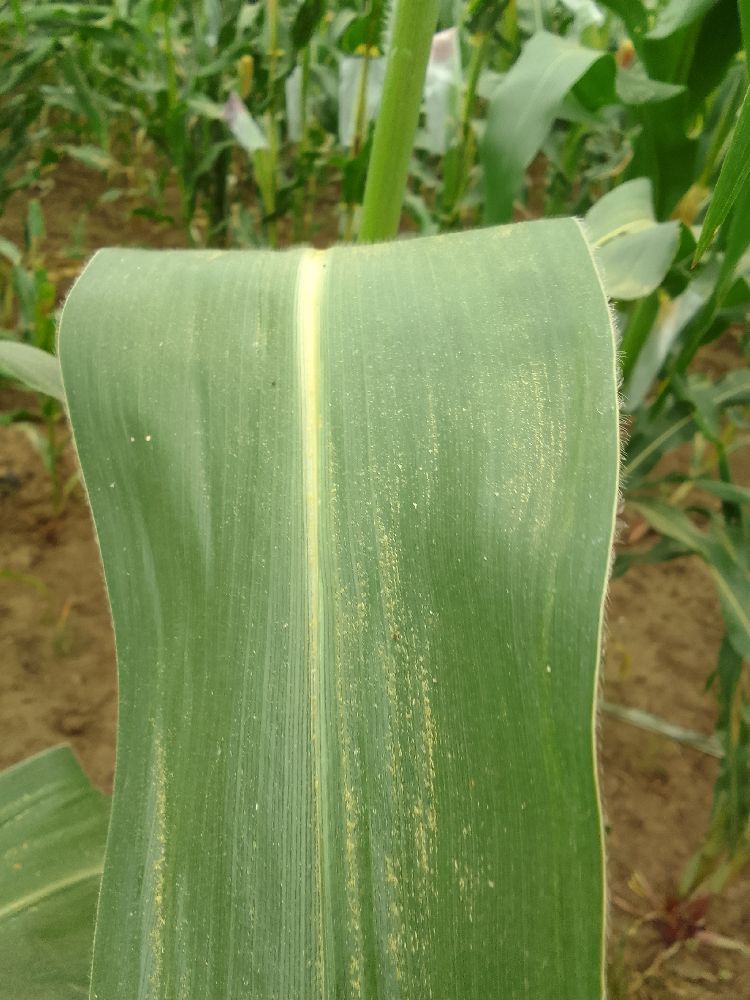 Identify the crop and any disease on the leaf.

maize, healthy
